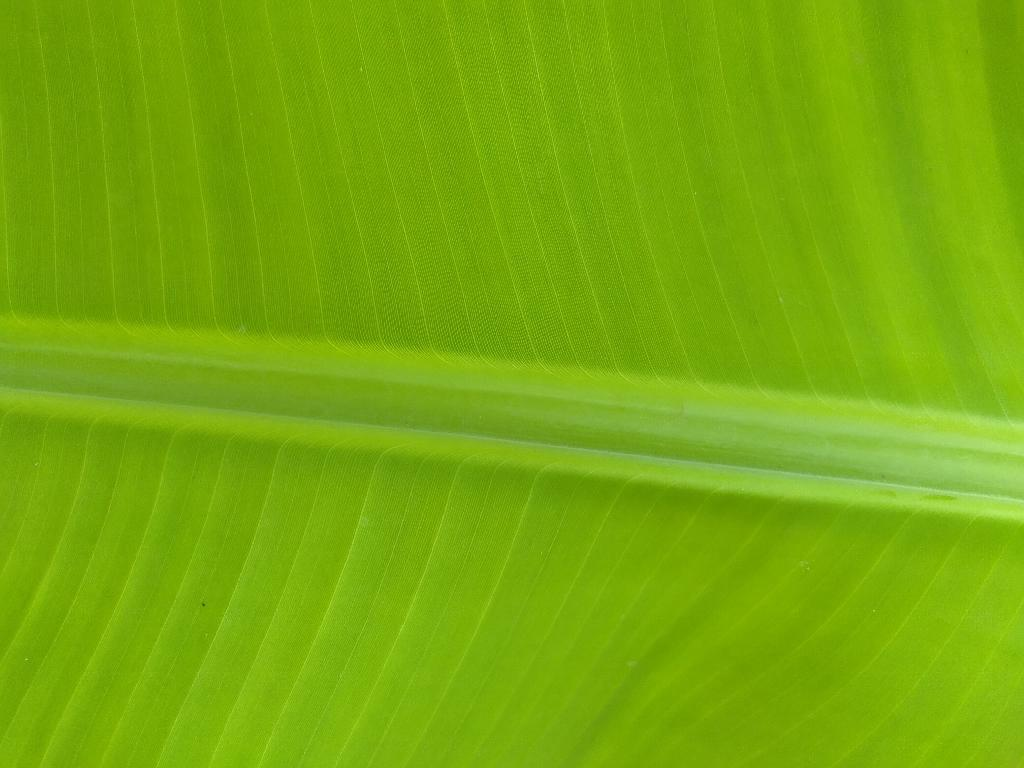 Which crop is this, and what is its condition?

banana, healthy
